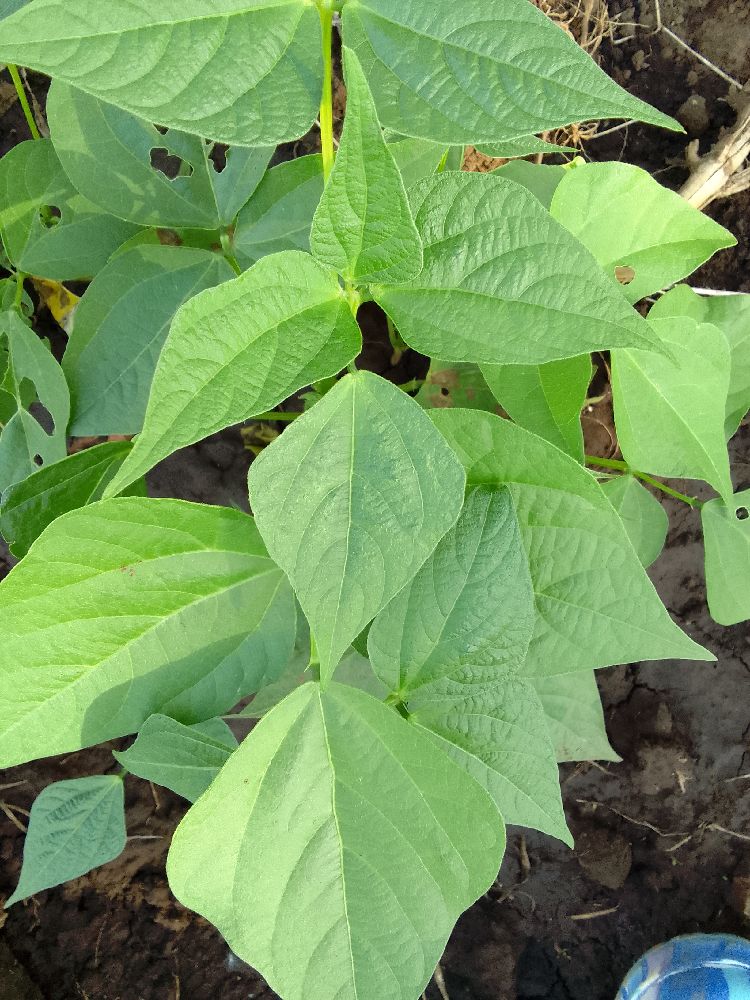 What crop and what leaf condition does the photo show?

common bean, healthy
